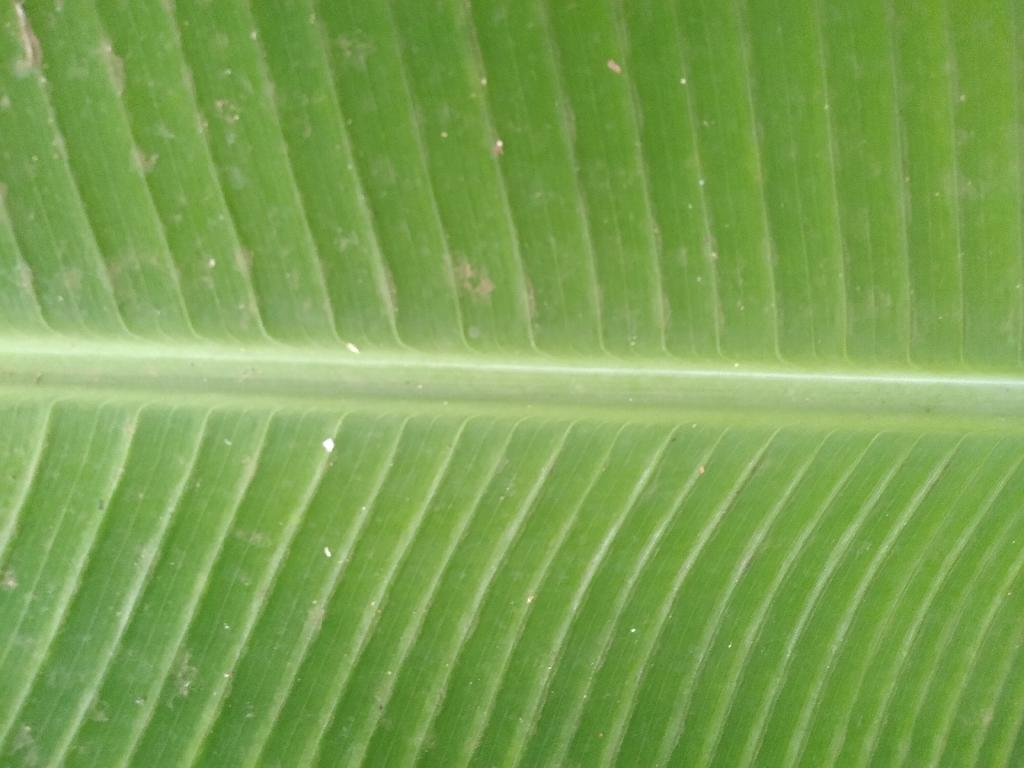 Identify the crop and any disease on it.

banana, healthy
